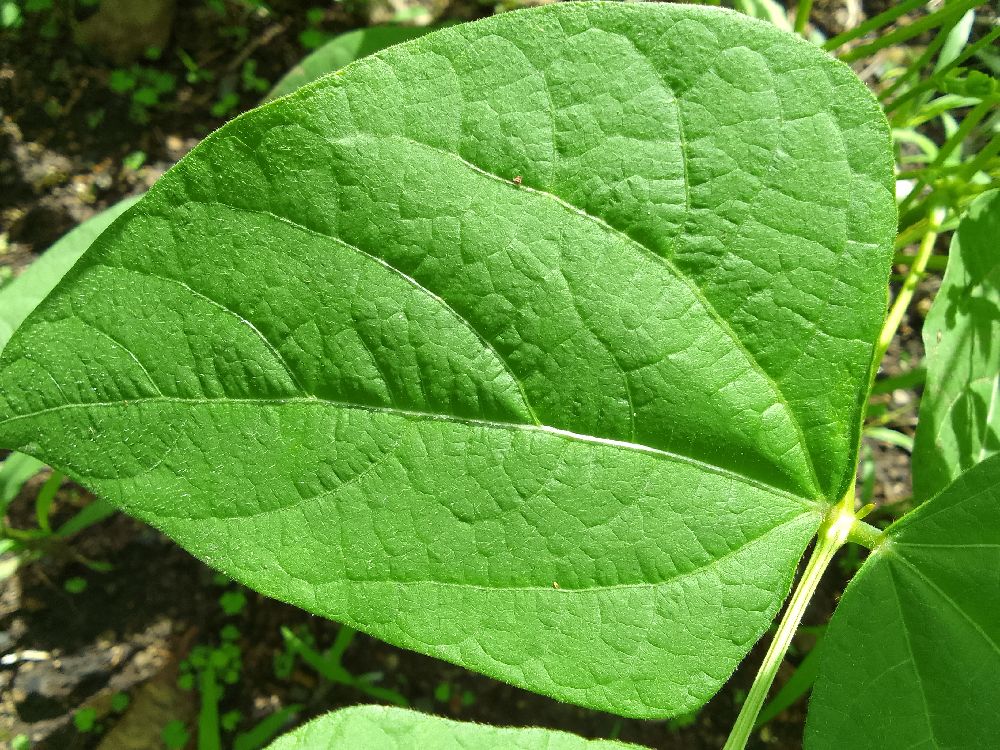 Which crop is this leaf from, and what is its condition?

common bean, healthy
